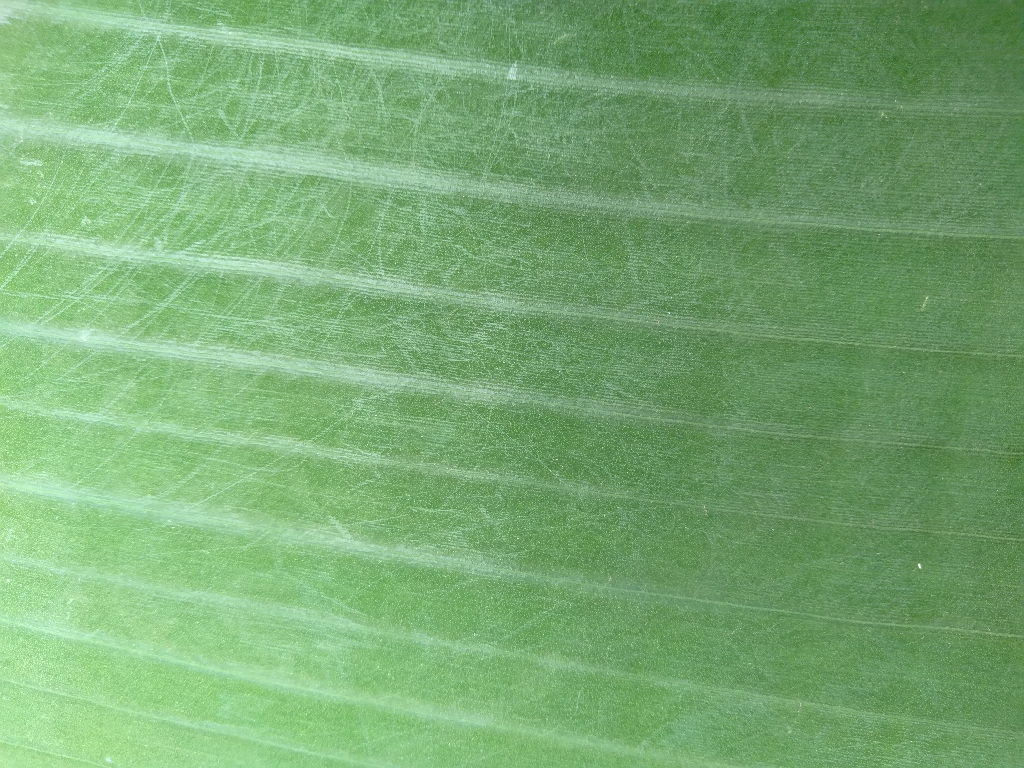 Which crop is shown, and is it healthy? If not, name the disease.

banana, healthy
